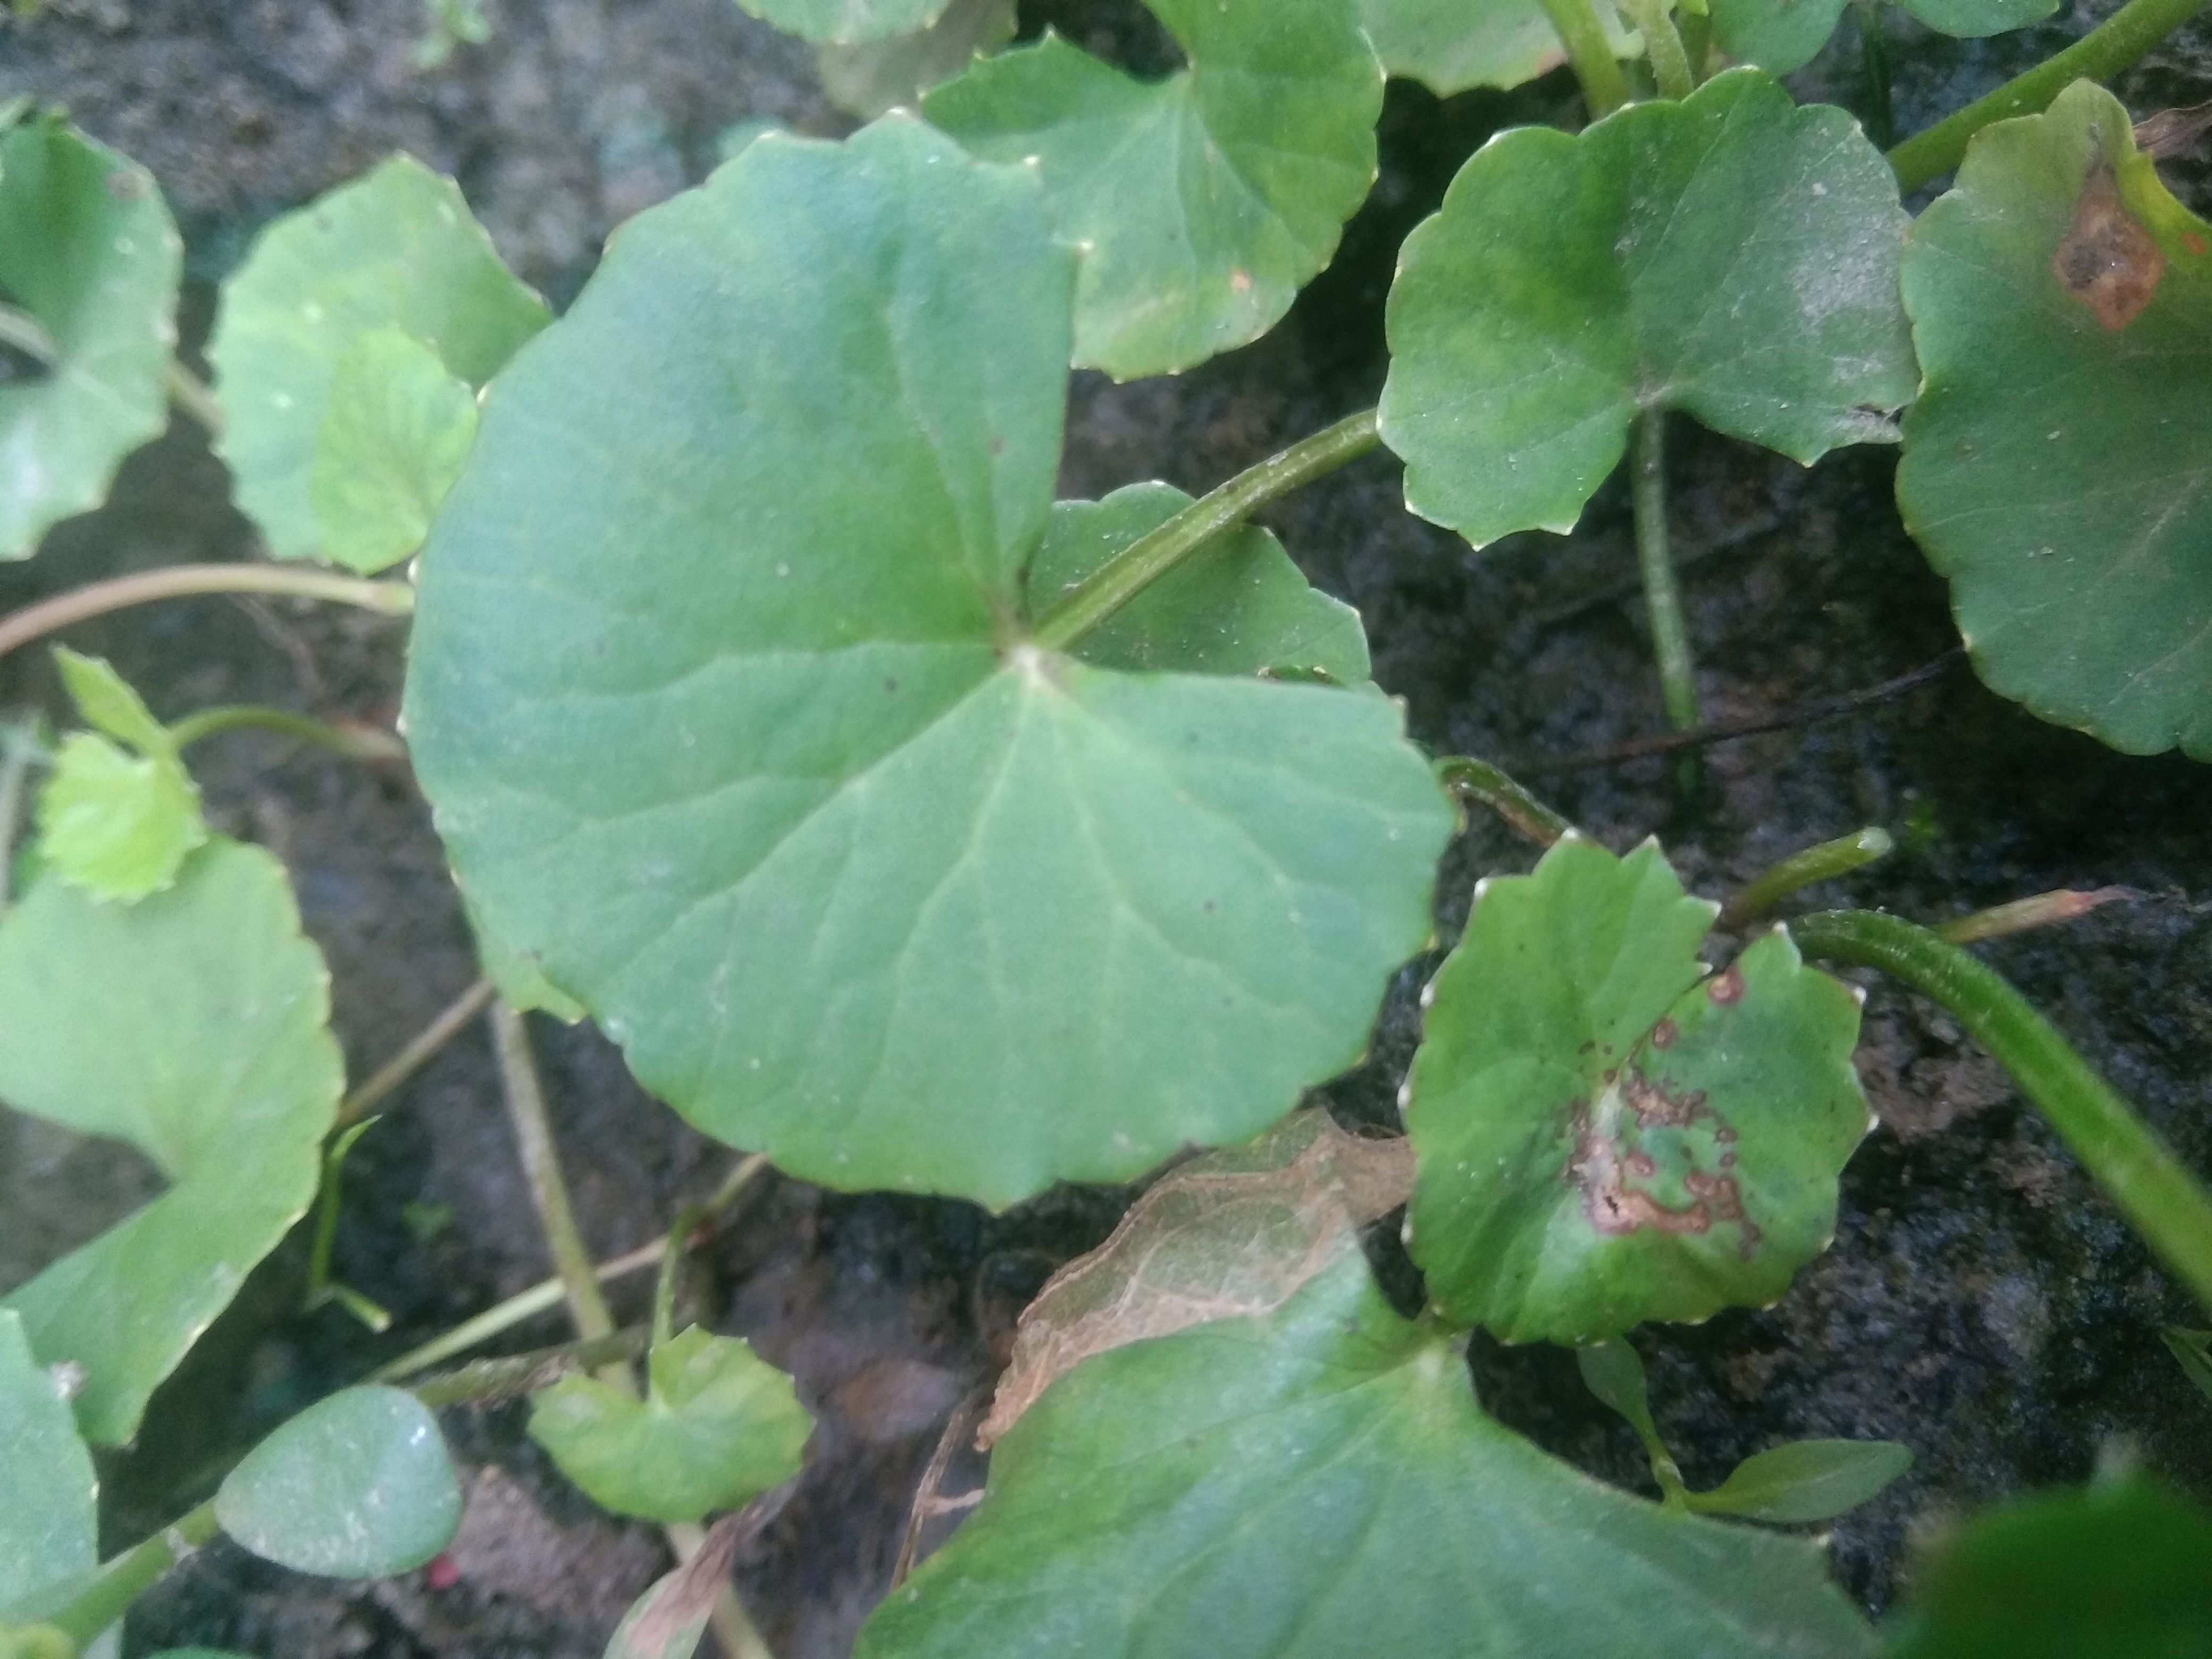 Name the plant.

thankuni
